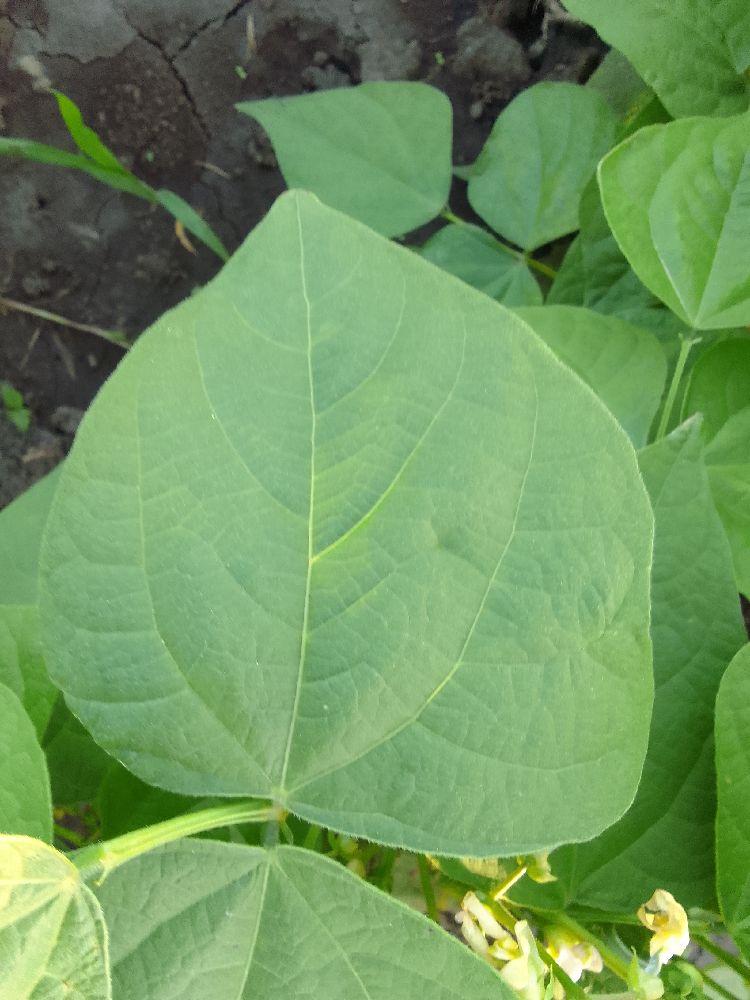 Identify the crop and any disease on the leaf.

common bean, healthy
